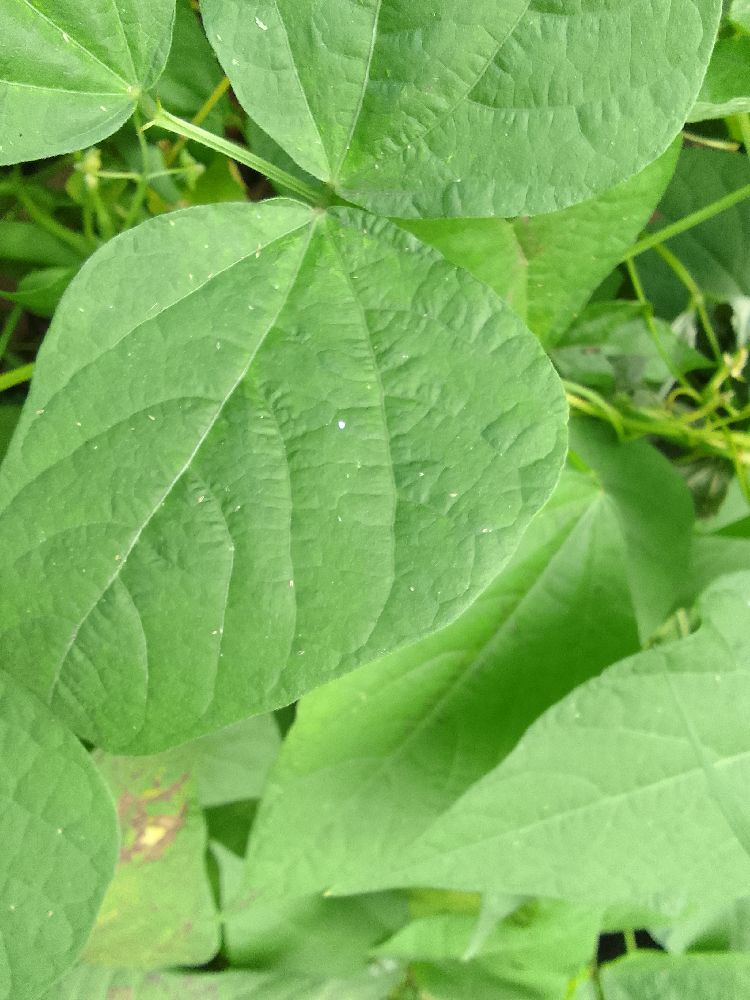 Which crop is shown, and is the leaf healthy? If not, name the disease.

common bean, healthy
